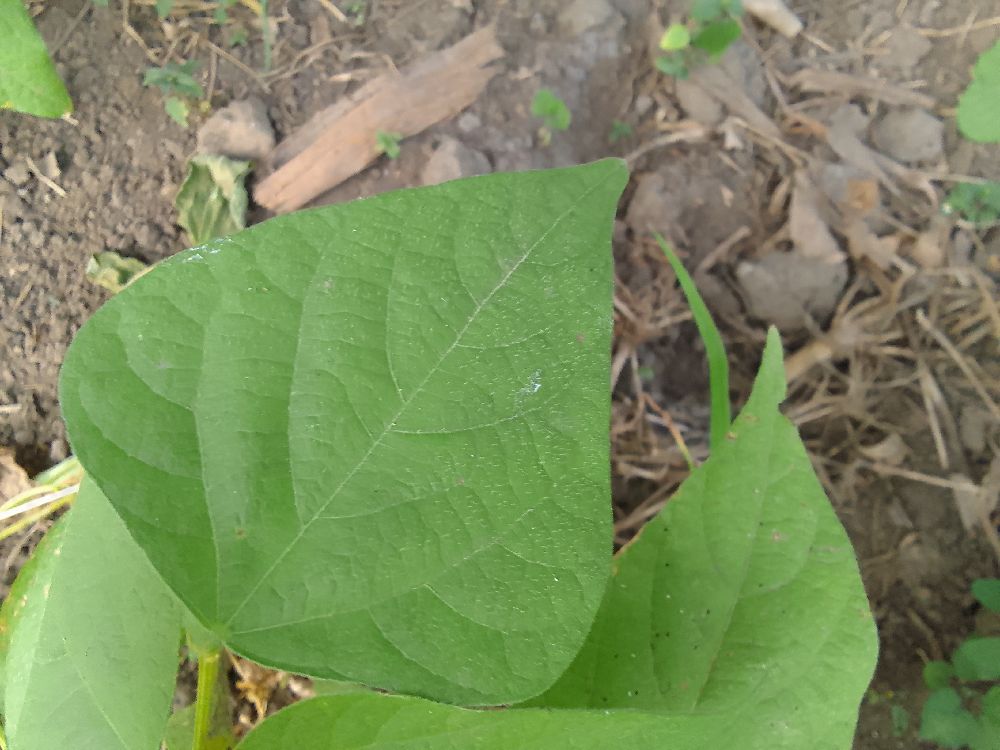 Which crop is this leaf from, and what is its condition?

common bean, healthy
